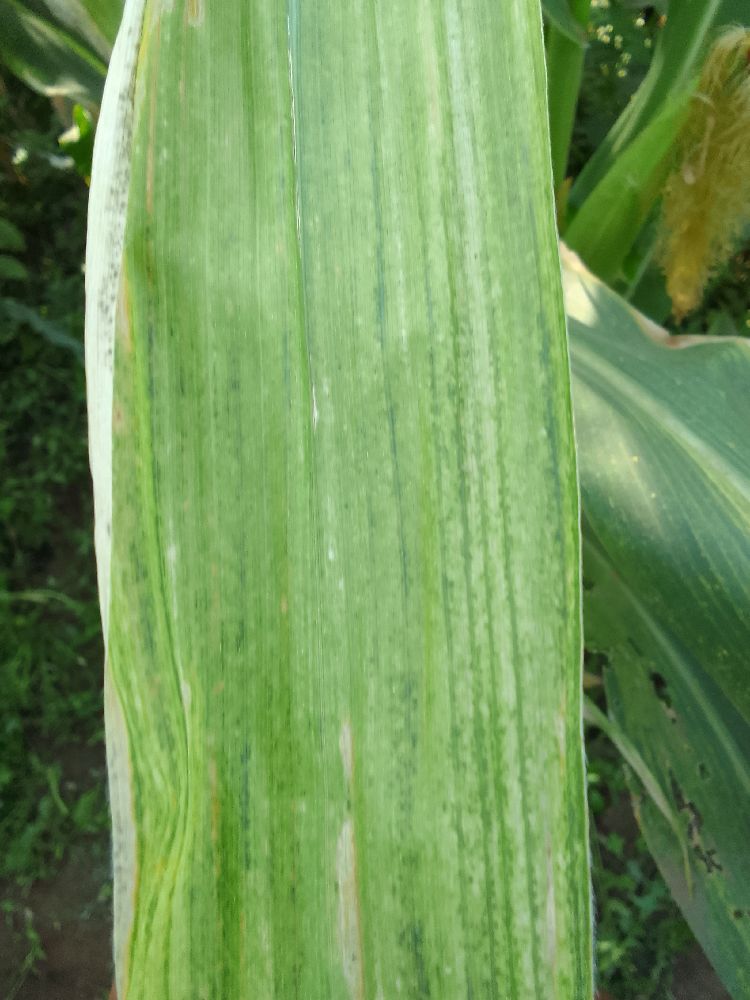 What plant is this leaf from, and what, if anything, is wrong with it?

maize, maize lethal necrosis
